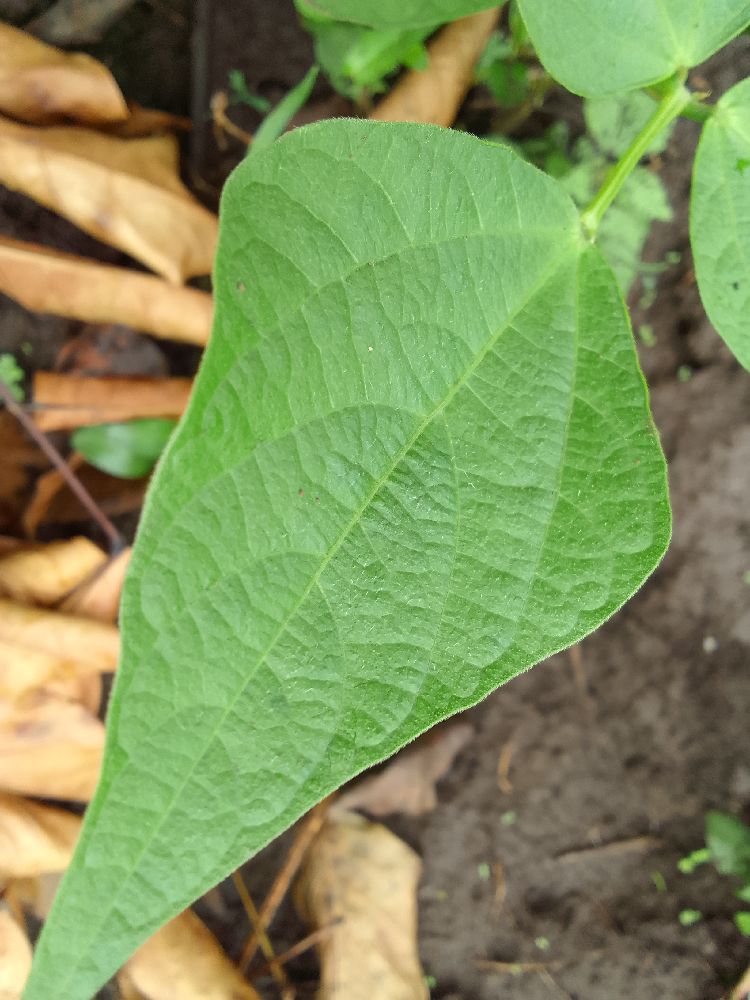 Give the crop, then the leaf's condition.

common bean, healthy
